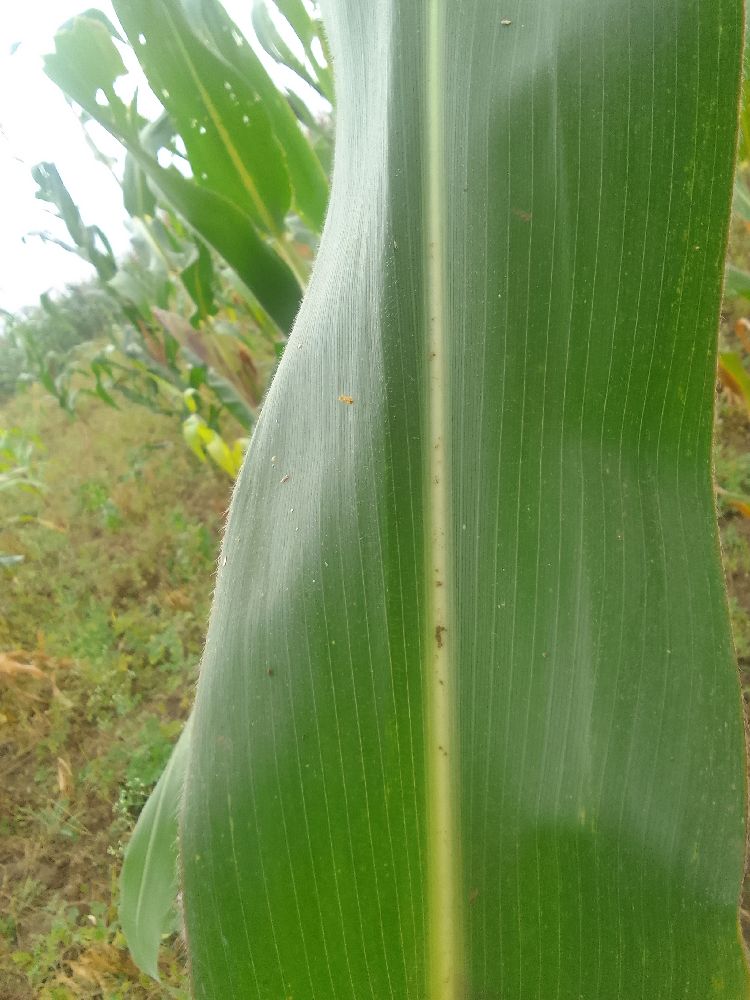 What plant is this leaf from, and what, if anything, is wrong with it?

maize, healthy
